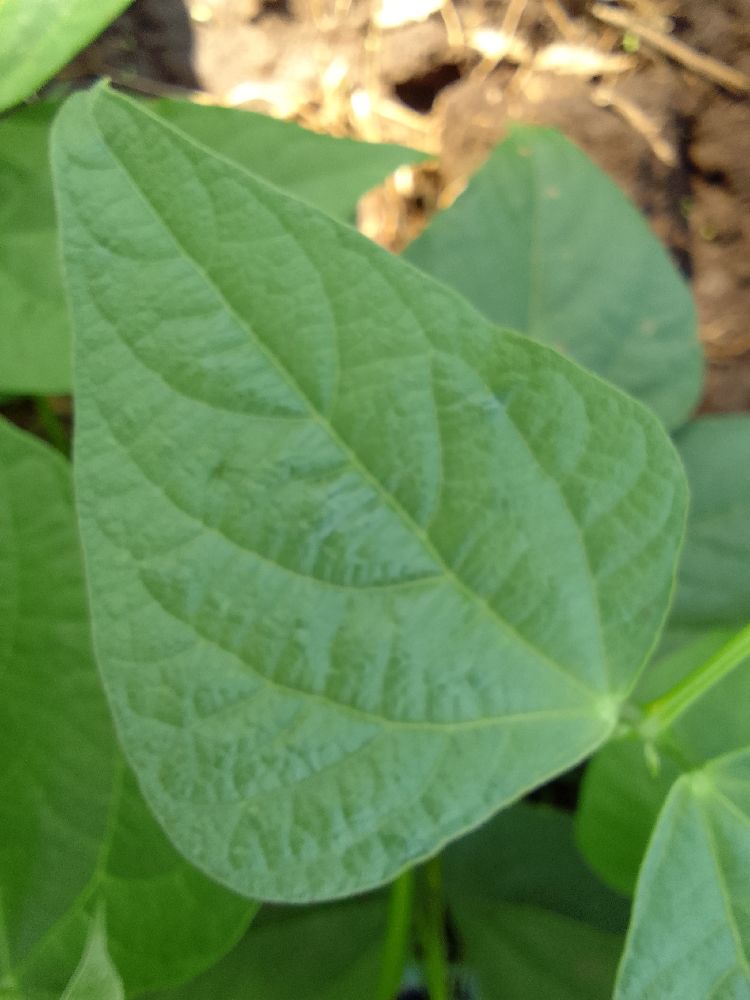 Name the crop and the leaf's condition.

common bean, healthy
